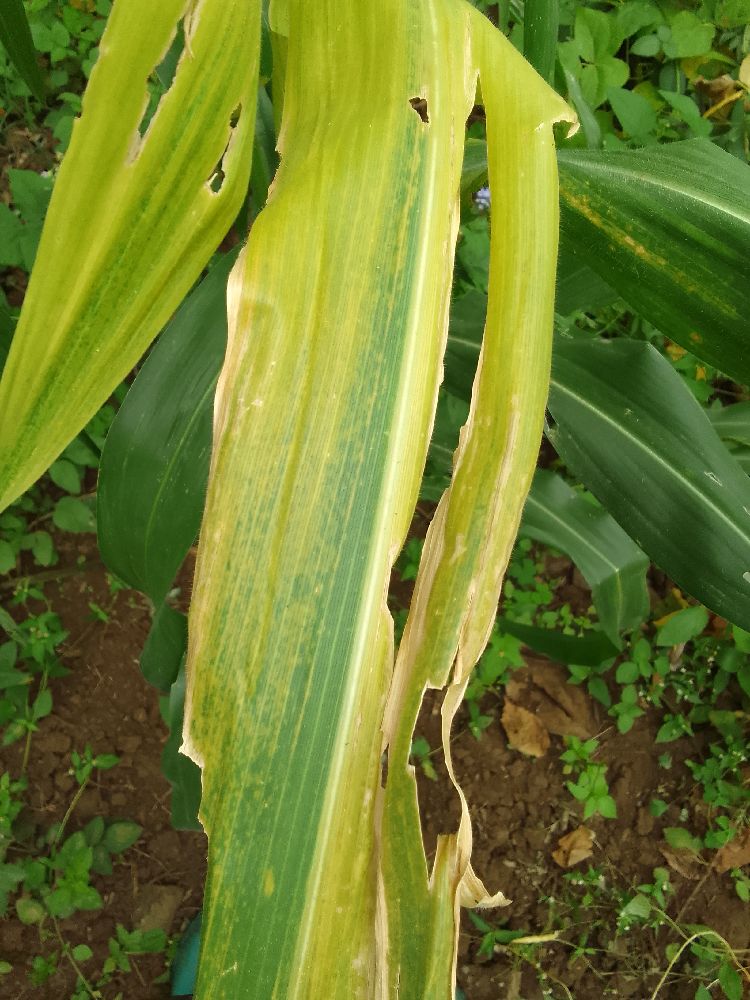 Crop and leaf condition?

maize, maize lethal necrosis
